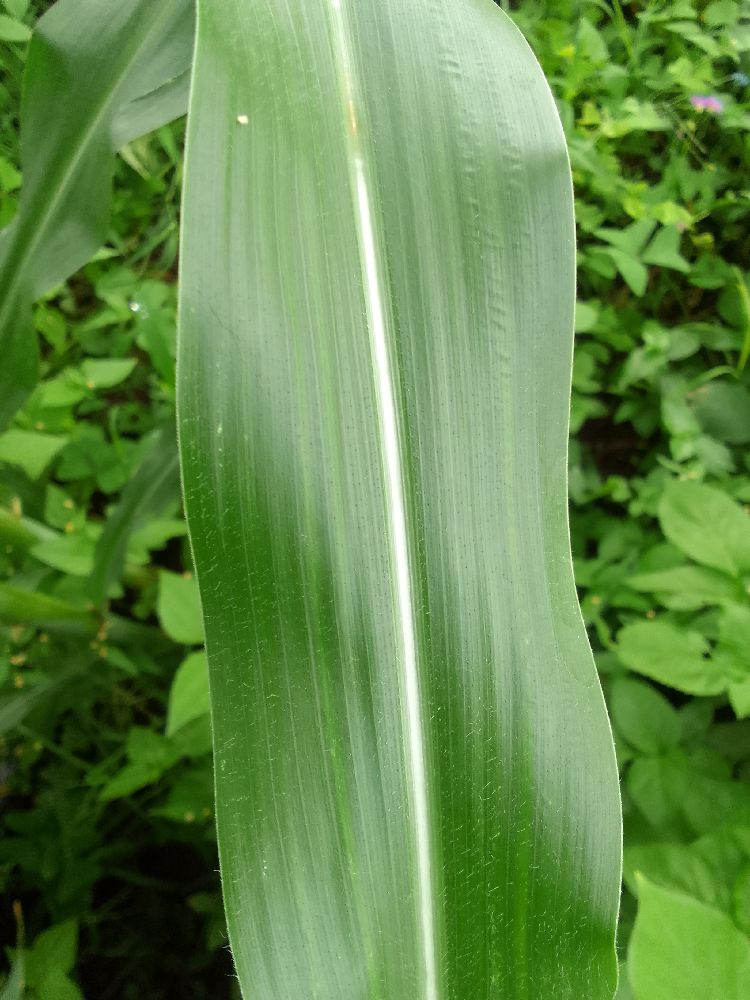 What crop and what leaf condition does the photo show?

maize, healthy
